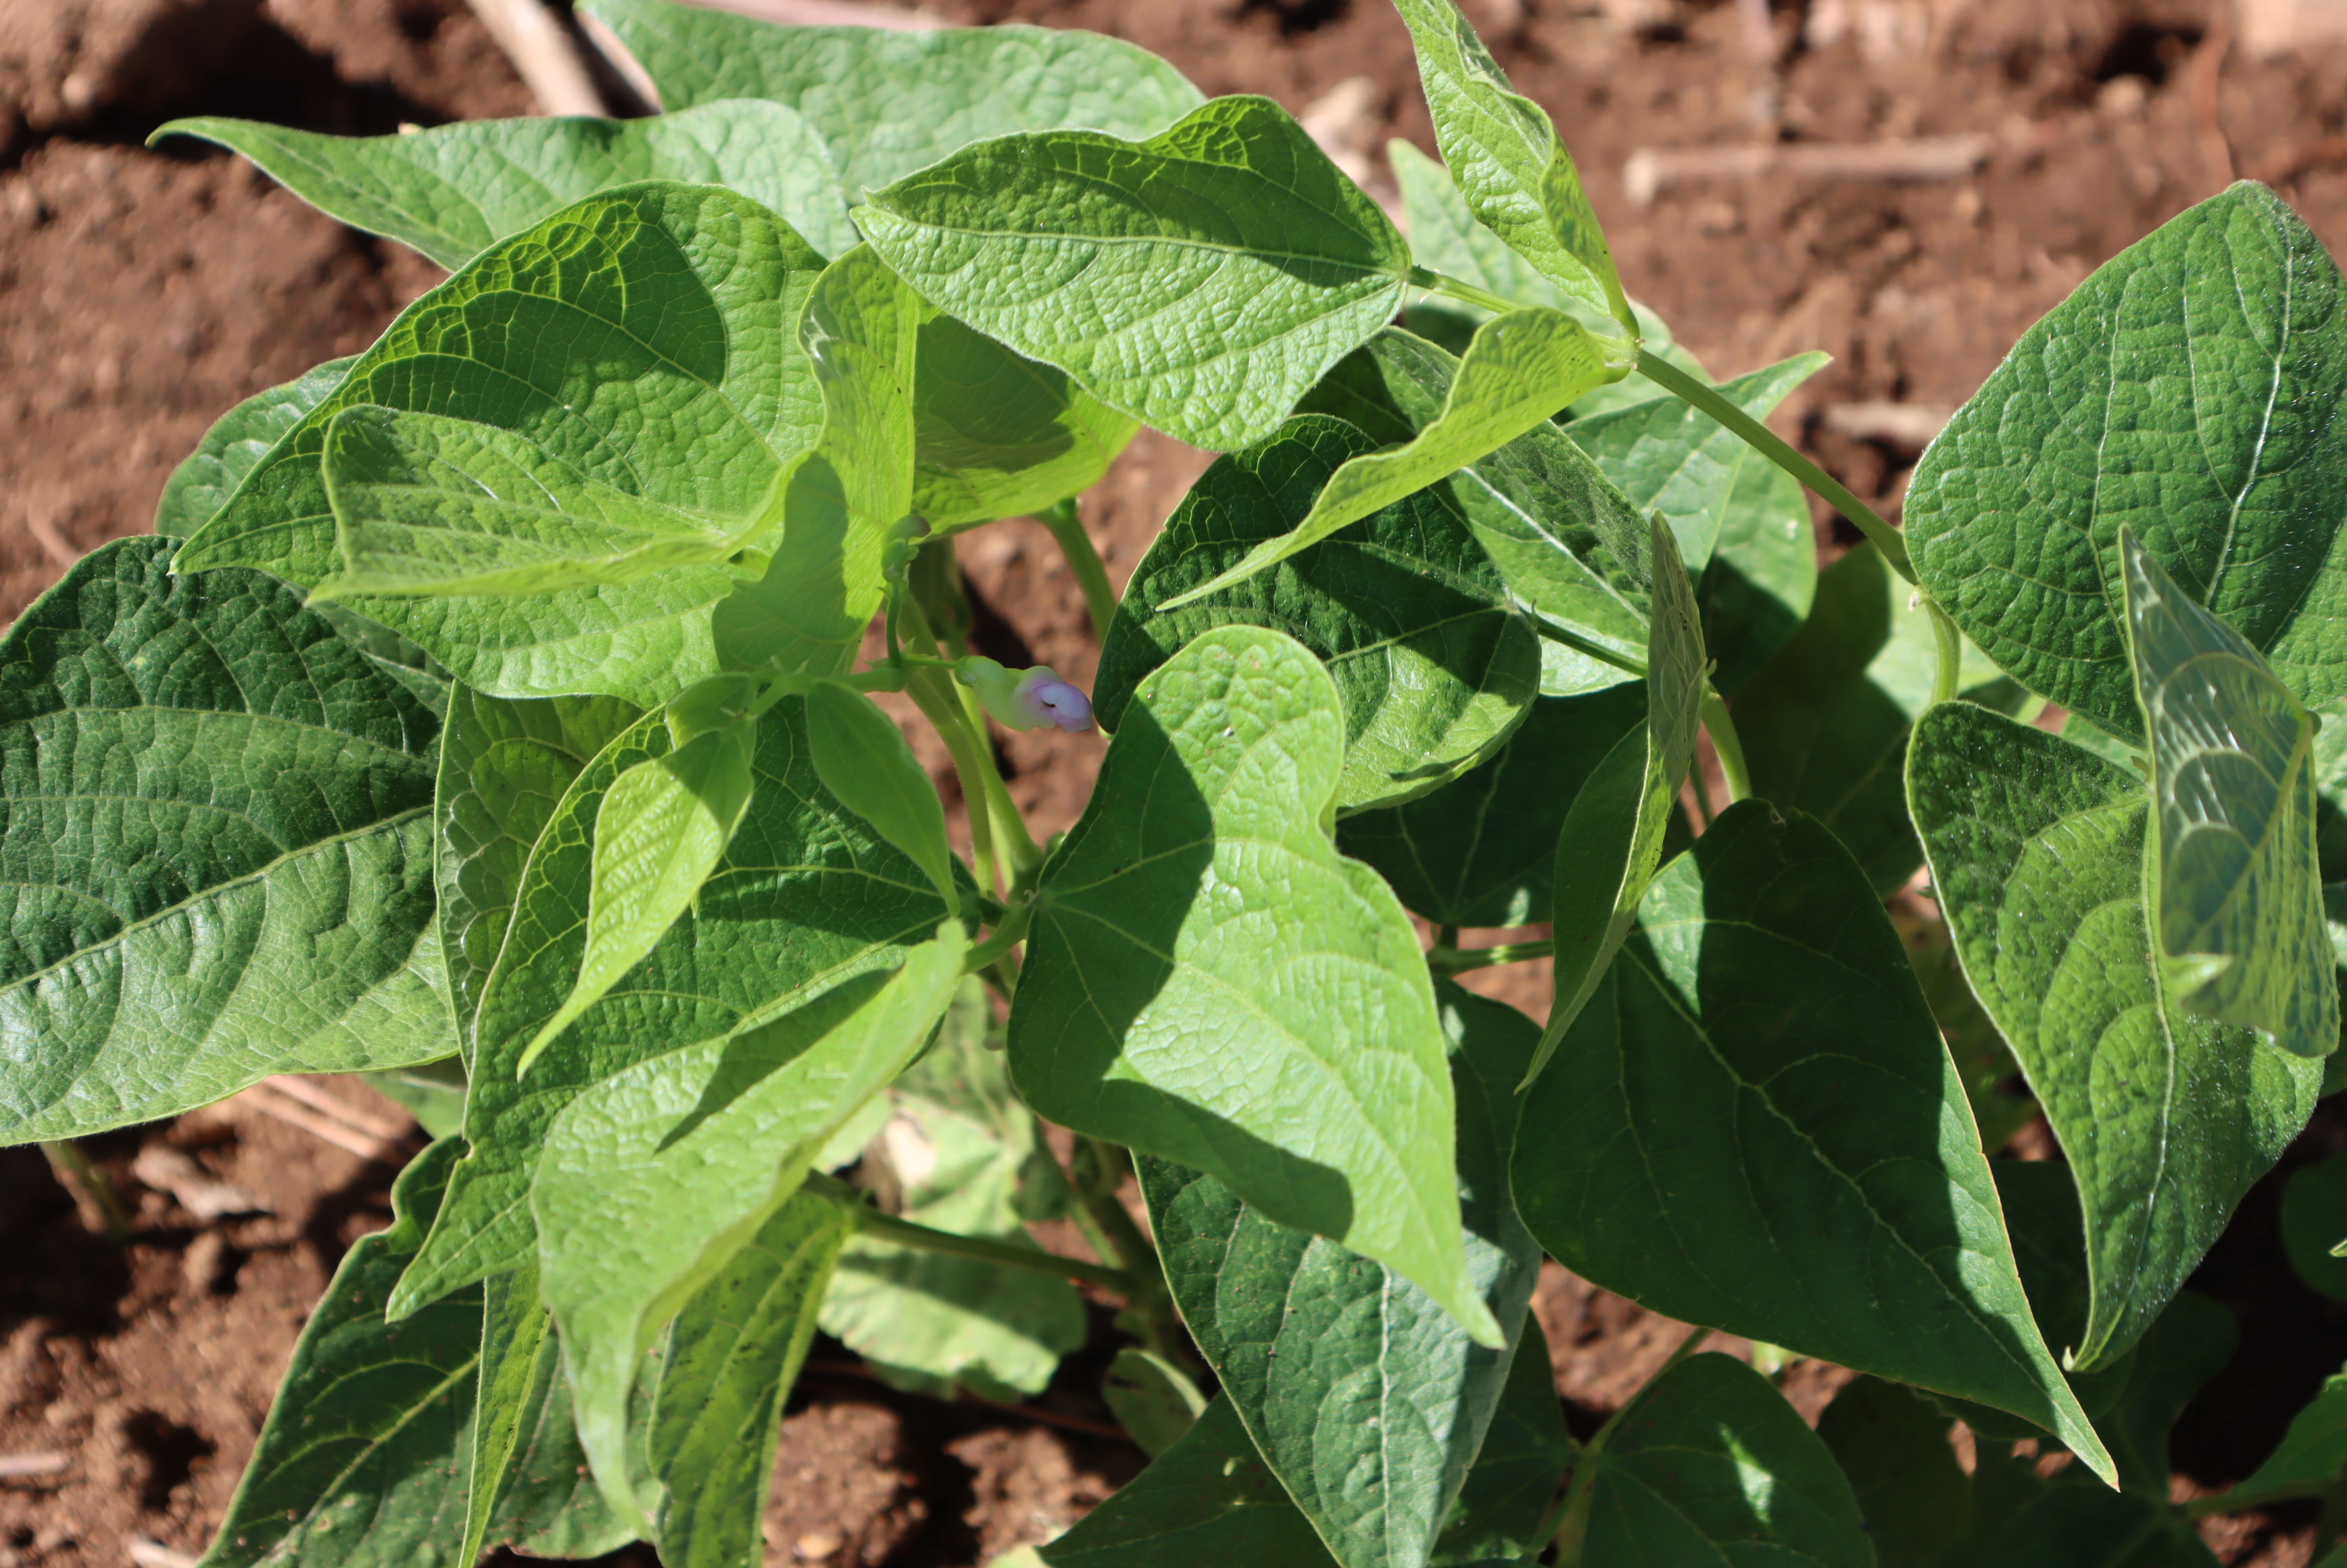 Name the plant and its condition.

peas, healthy
